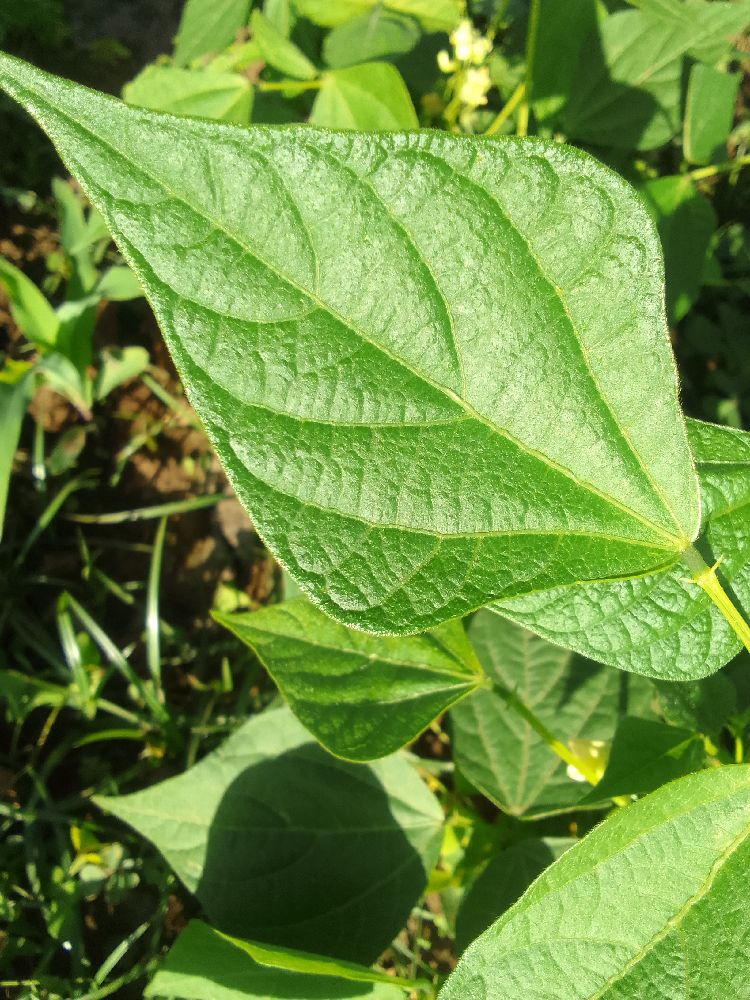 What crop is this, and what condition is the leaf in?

common bean, healthy
